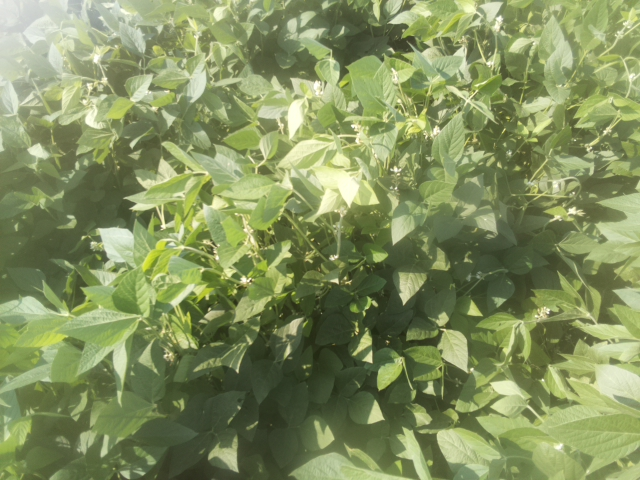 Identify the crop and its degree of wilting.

soybean, leaves with no wilting
